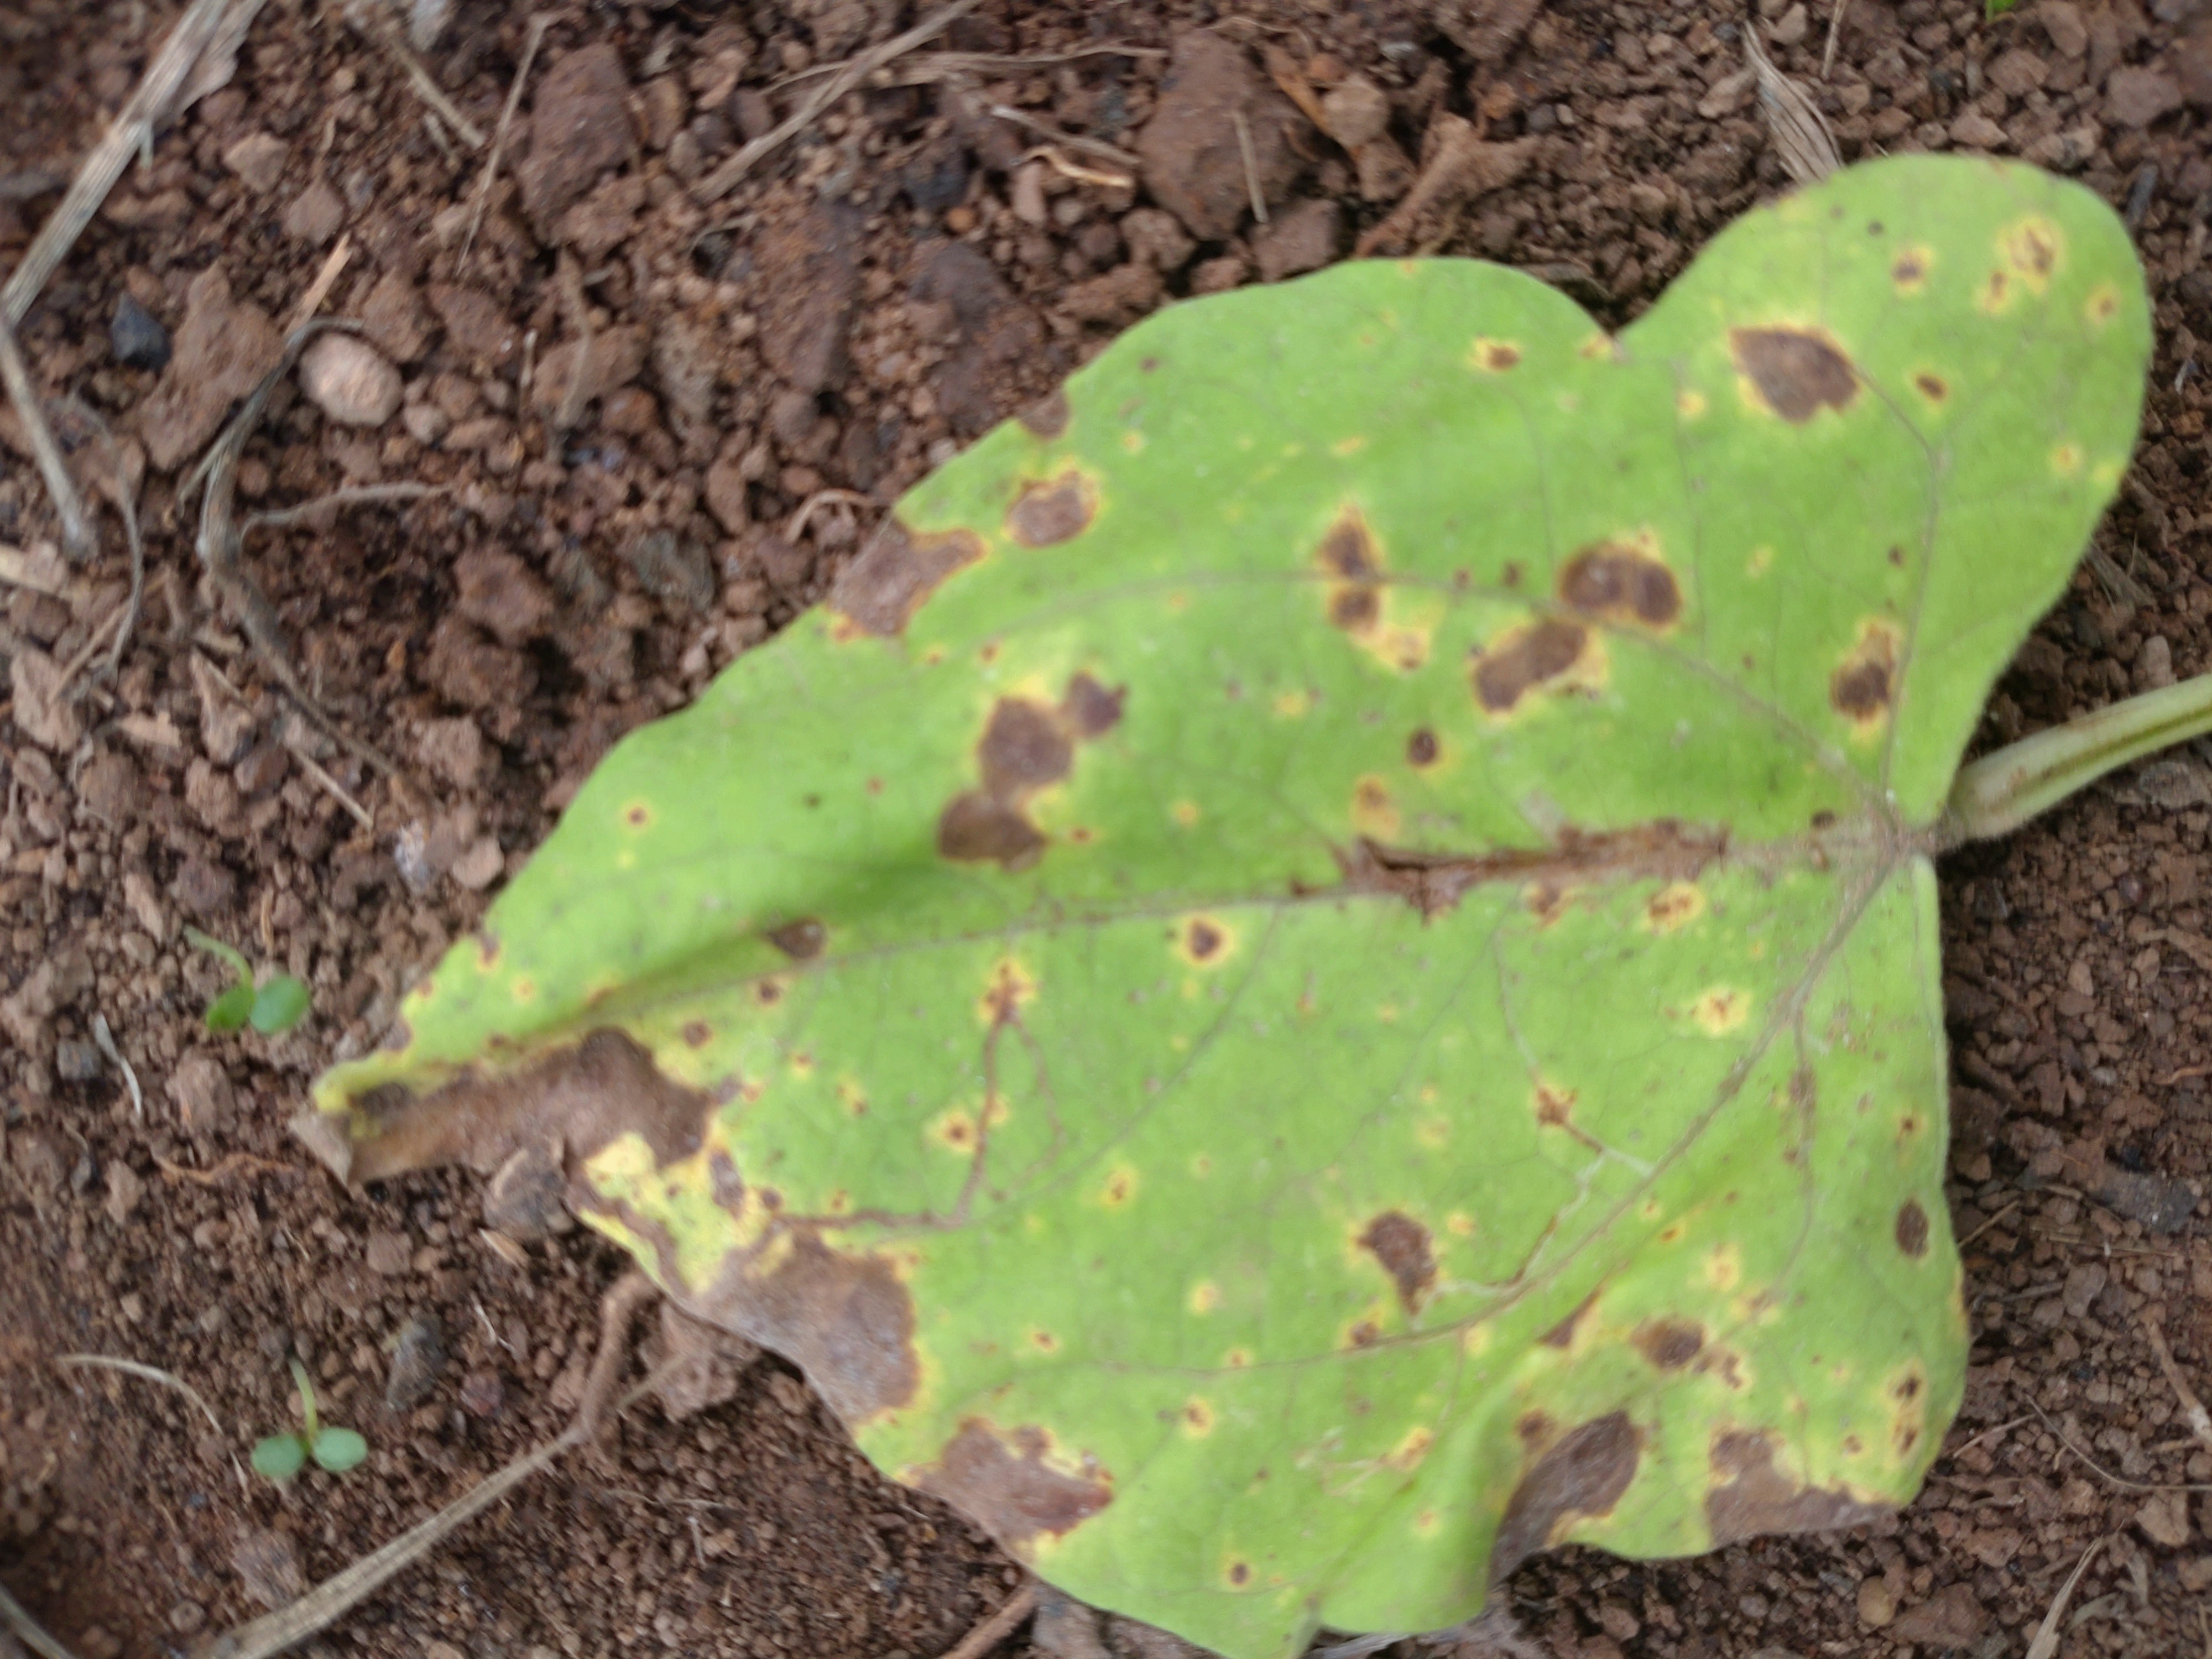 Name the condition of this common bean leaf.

rust
